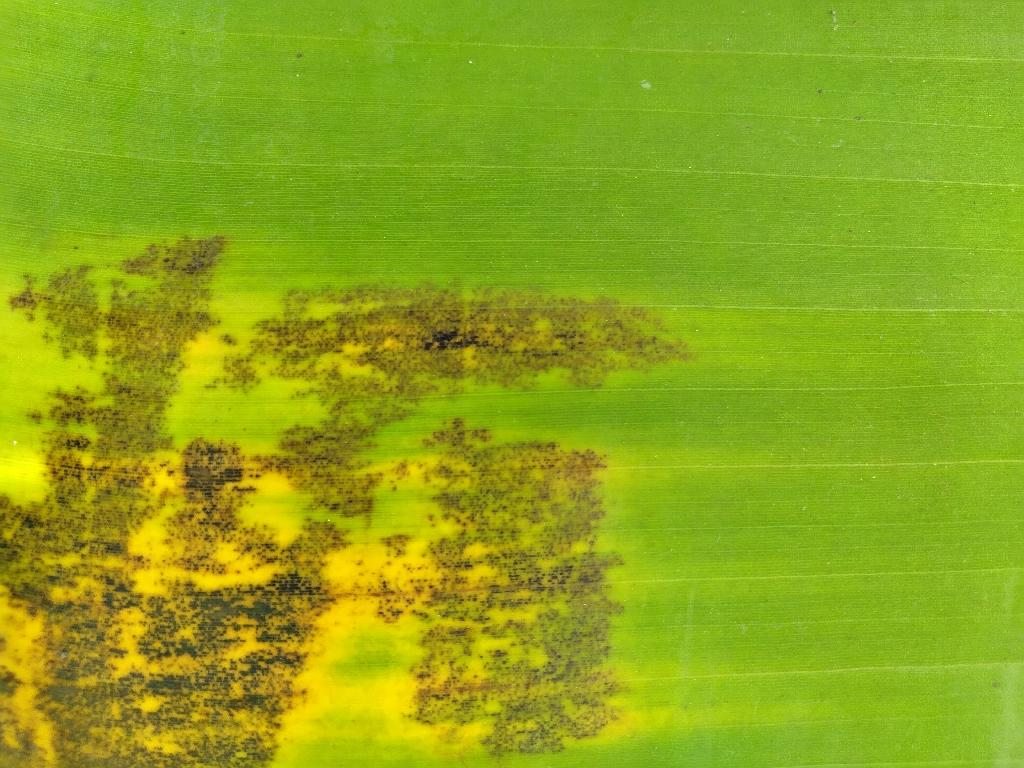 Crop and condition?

banana, black sigatoka
